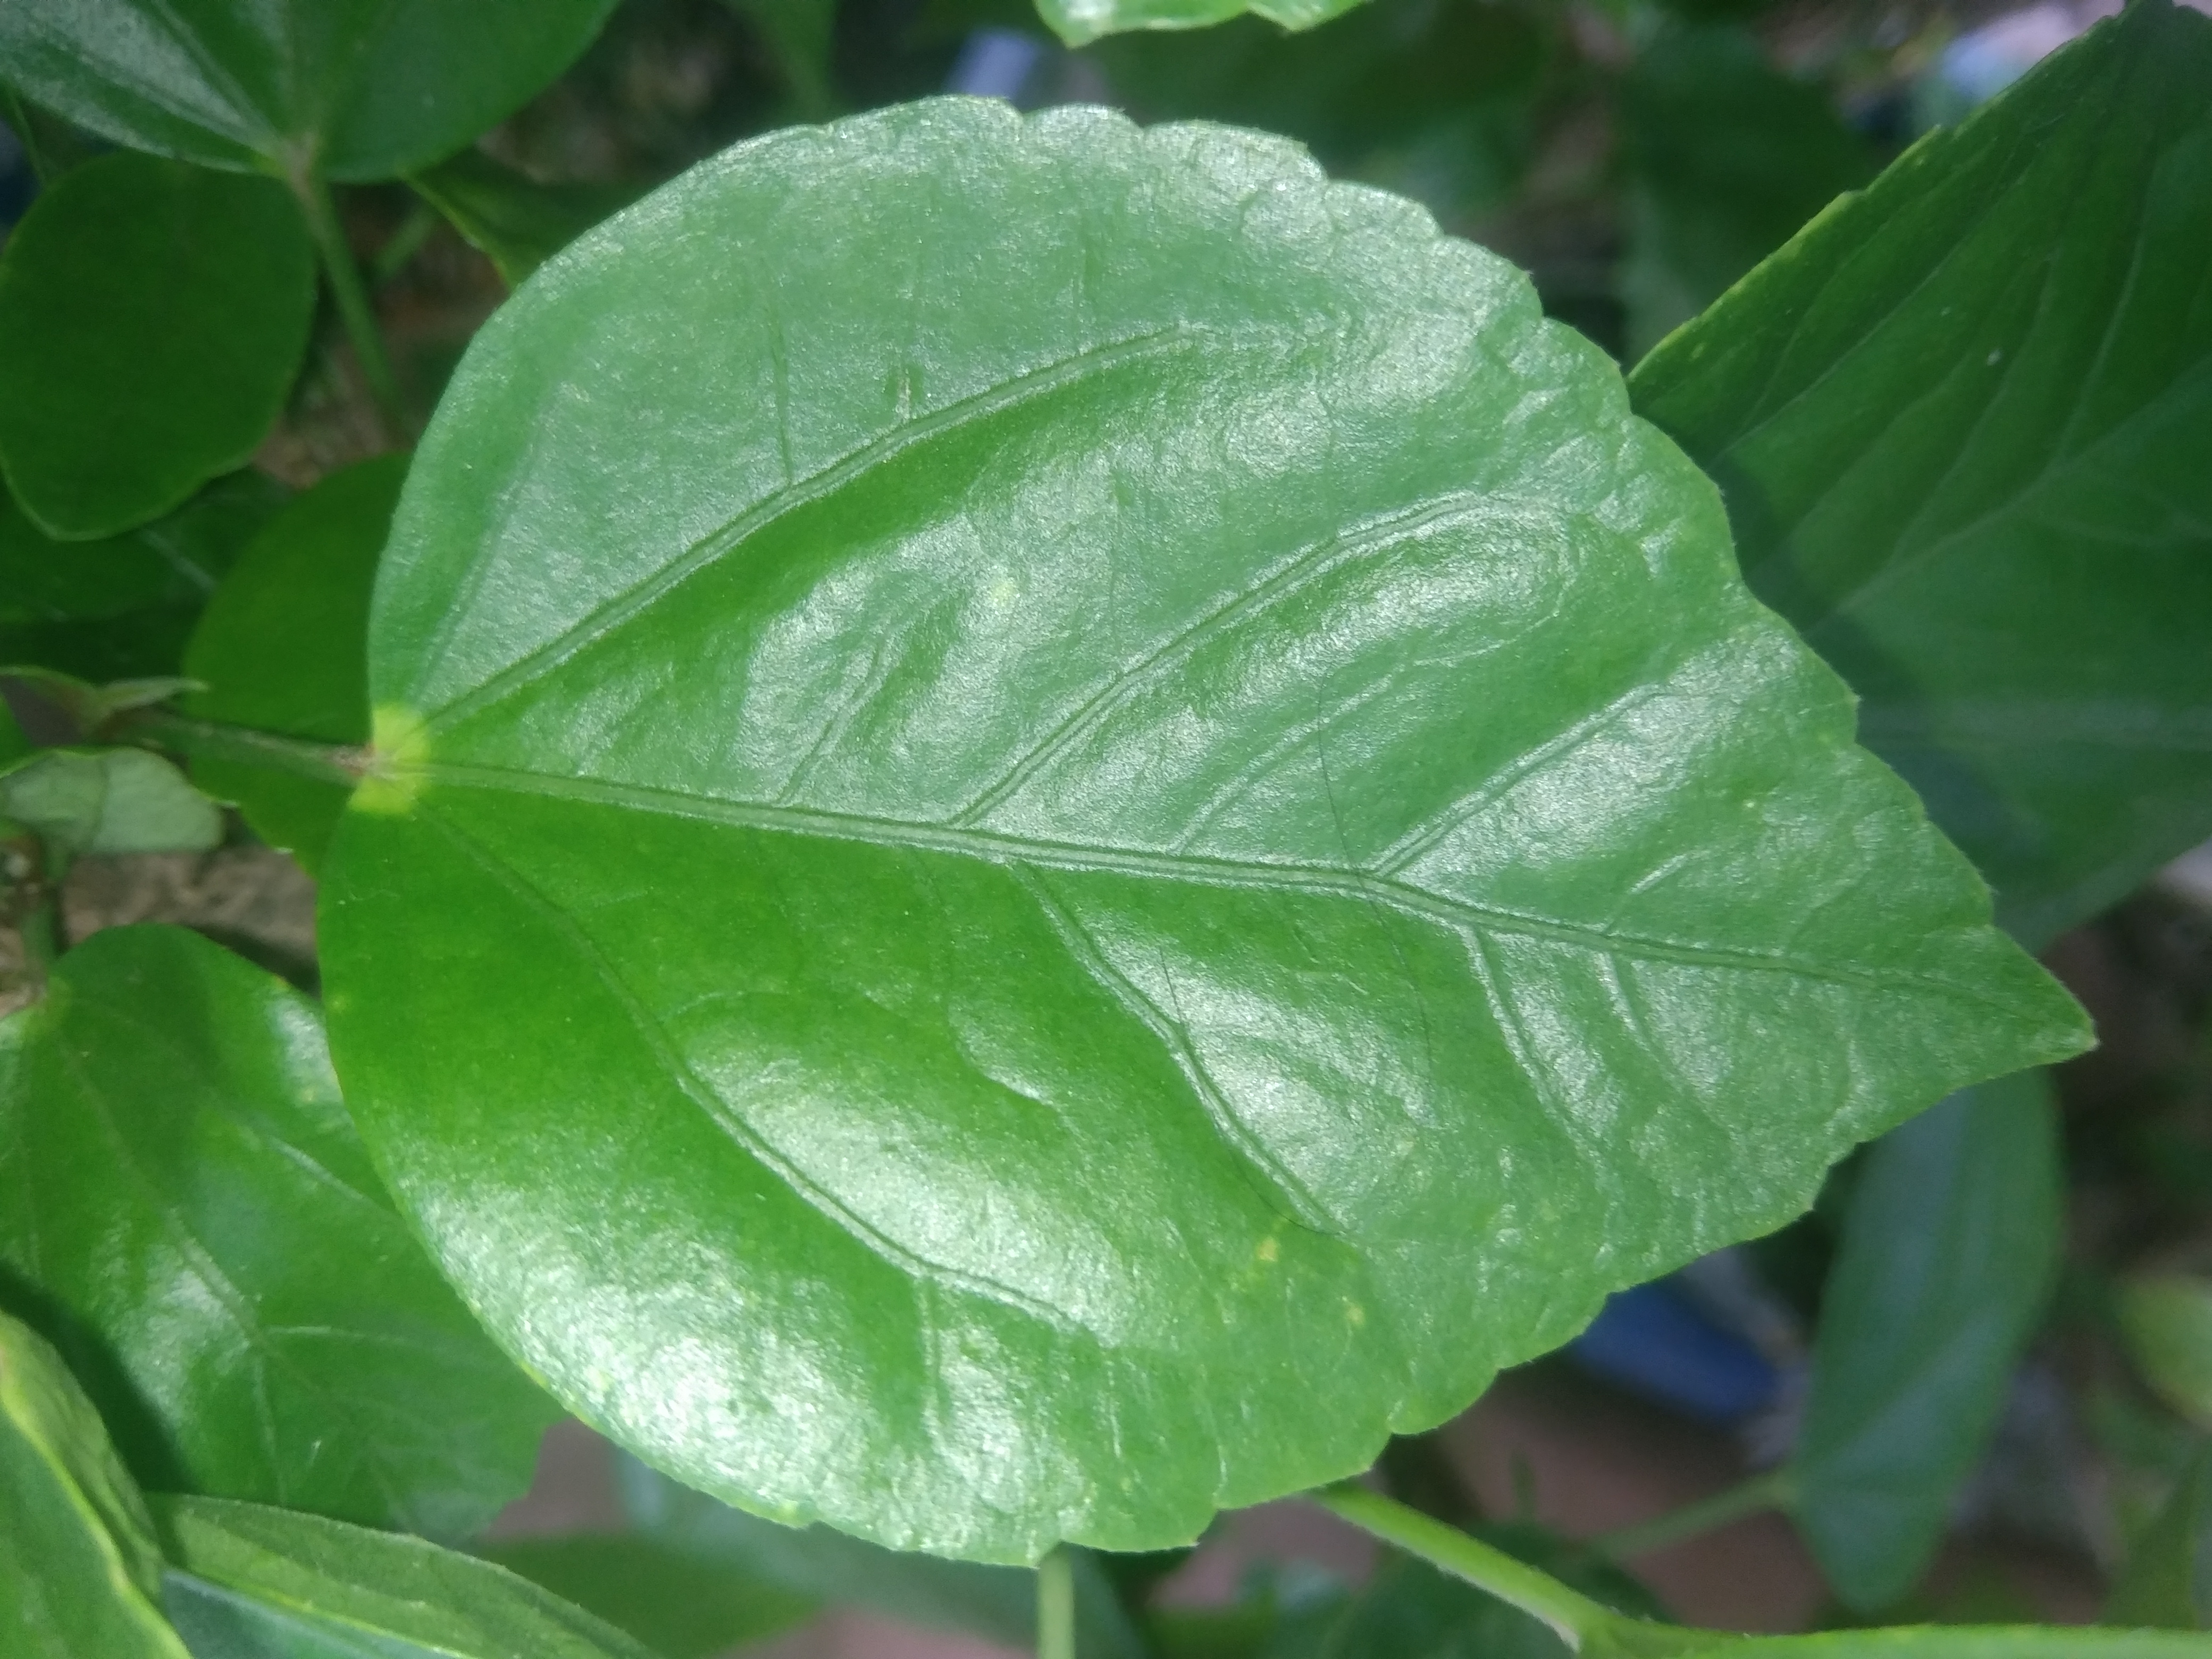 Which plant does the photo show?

hibiscus
